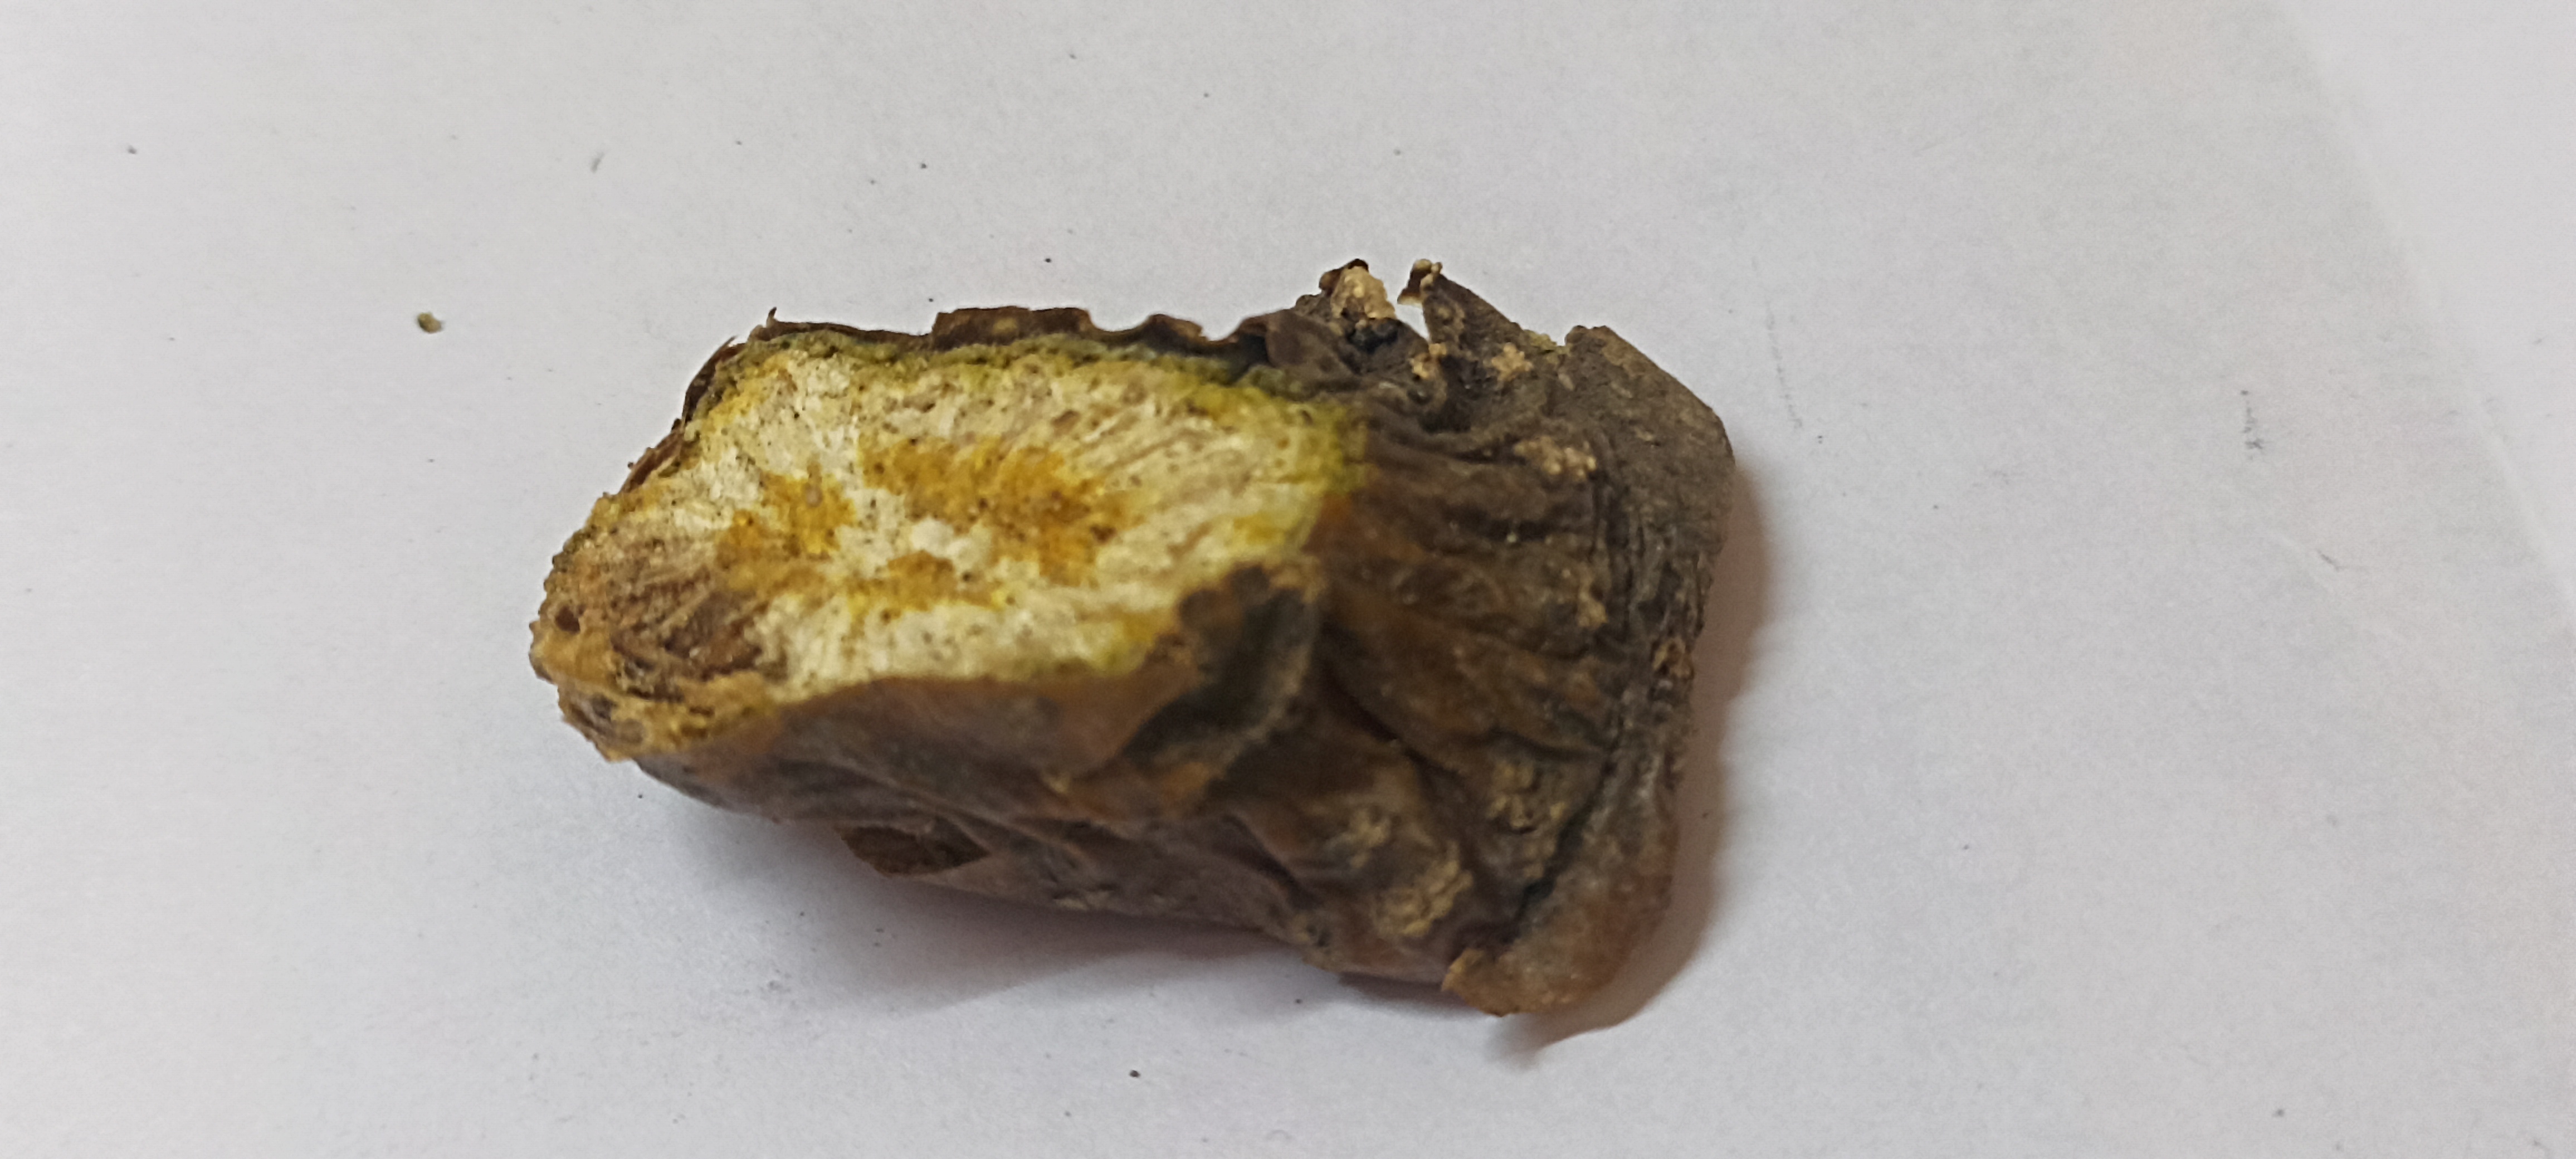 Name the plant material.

gulvel
